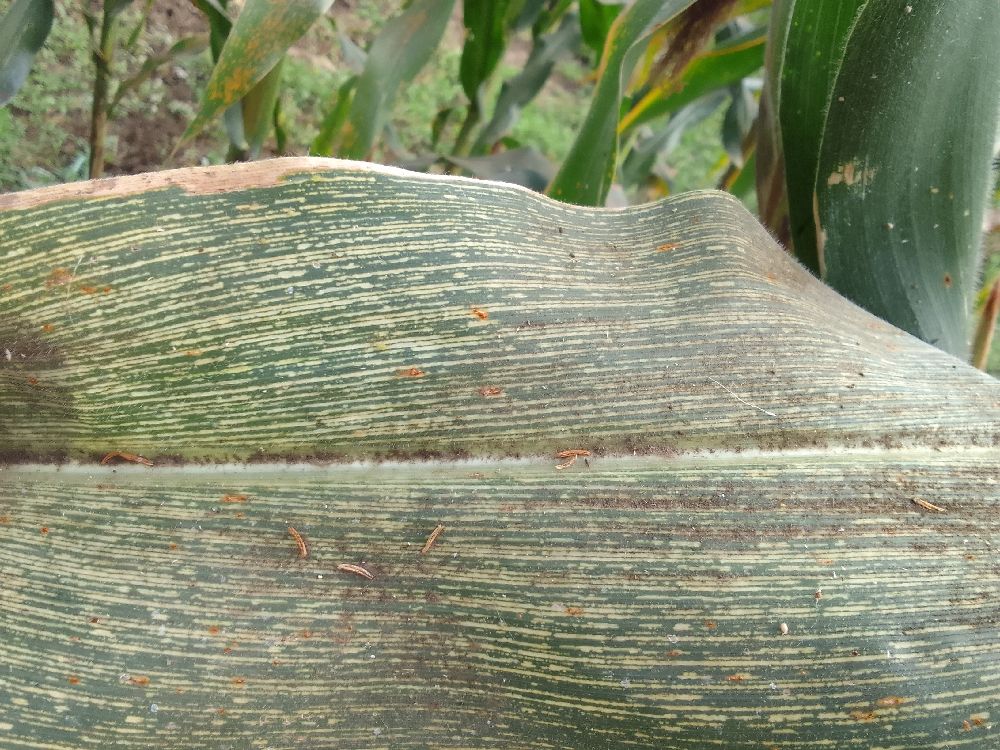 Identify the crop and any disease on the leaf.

maize, maize streak virus
